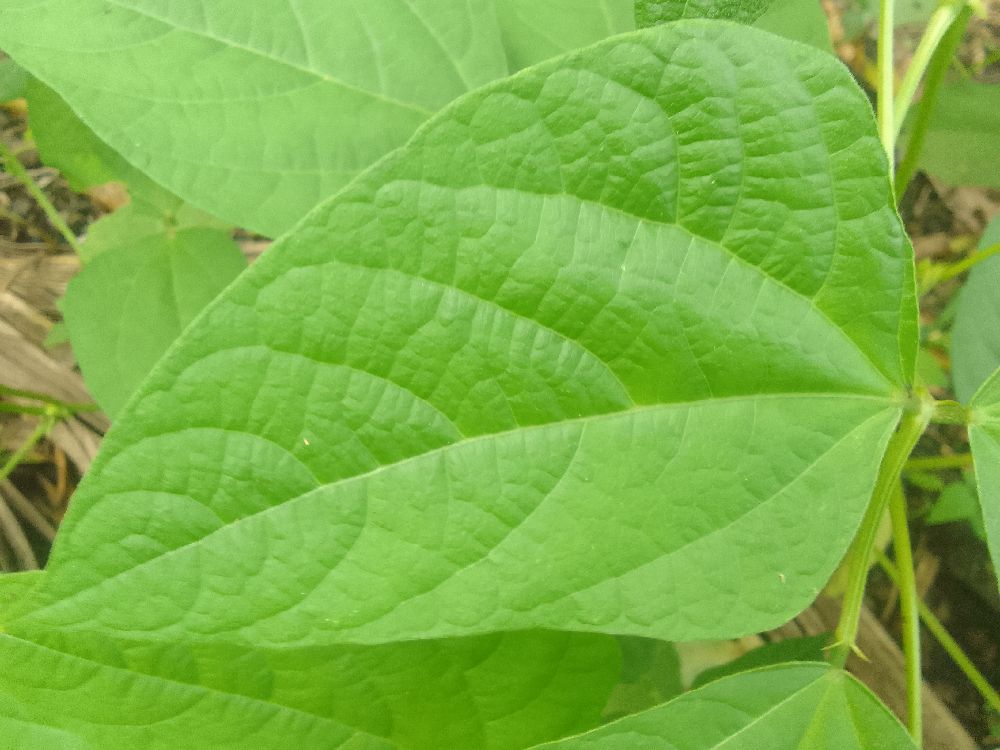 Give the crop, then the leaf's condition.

common bean, healthy
